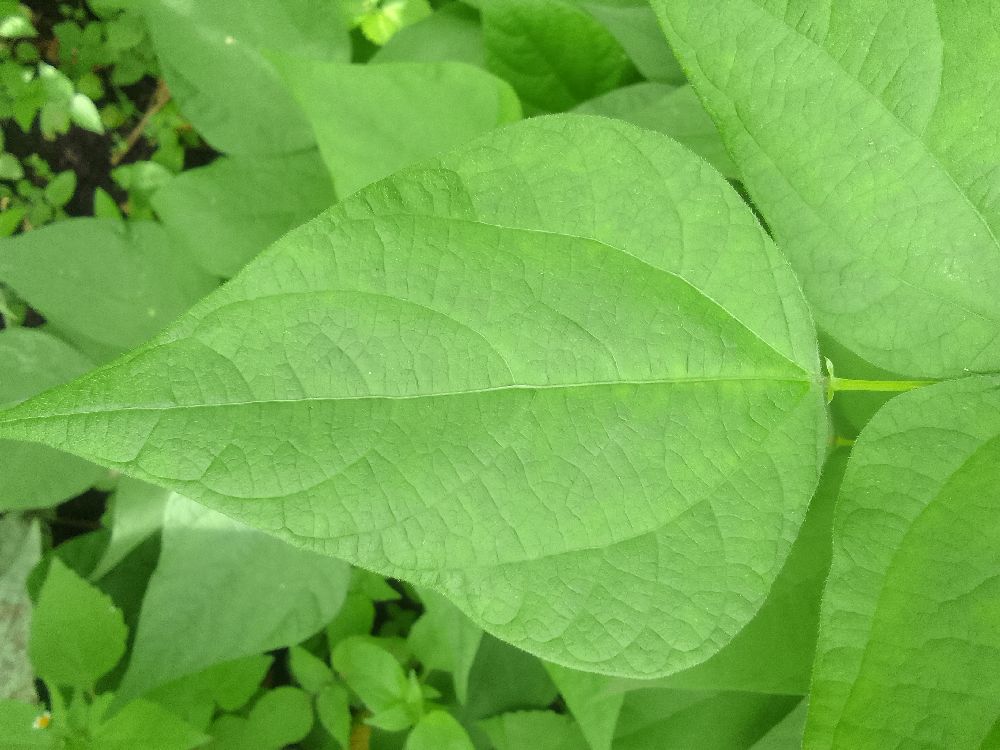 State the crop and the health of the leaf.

common bean, healthy
